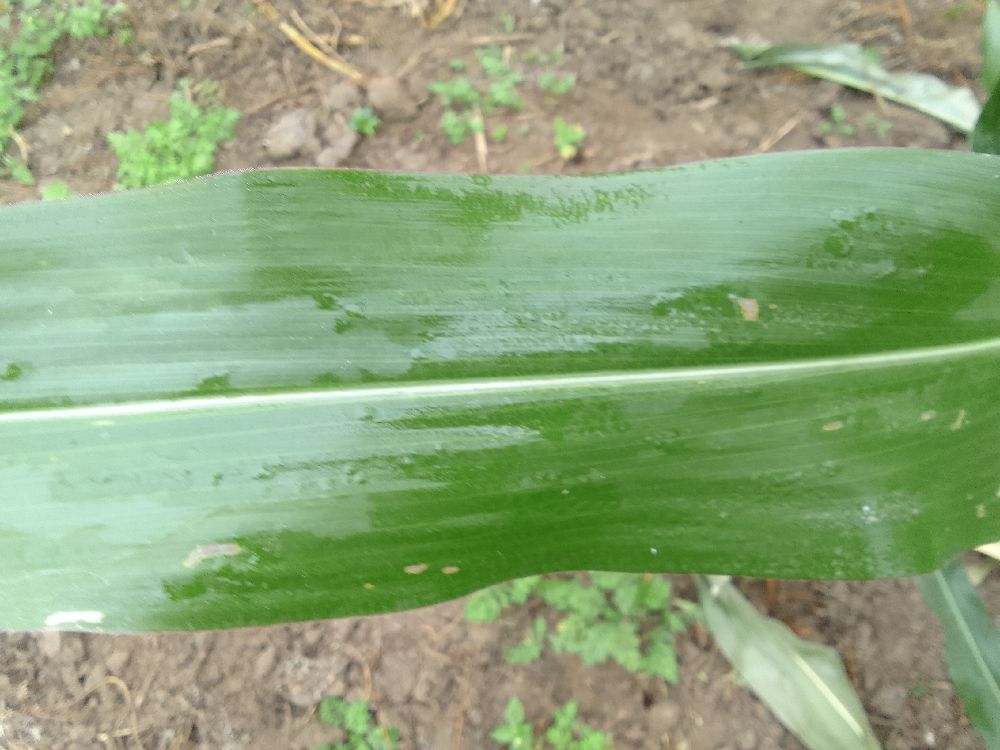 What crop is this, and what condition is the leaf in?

maize, healthy
